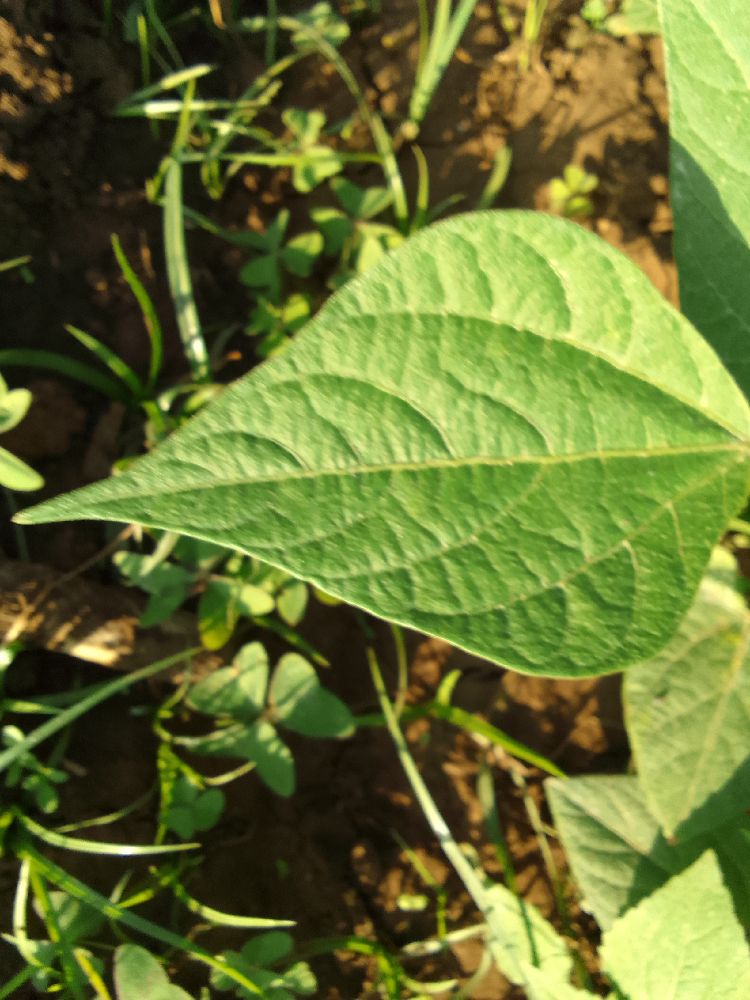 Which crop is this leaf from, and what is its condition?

common bean, healthy
